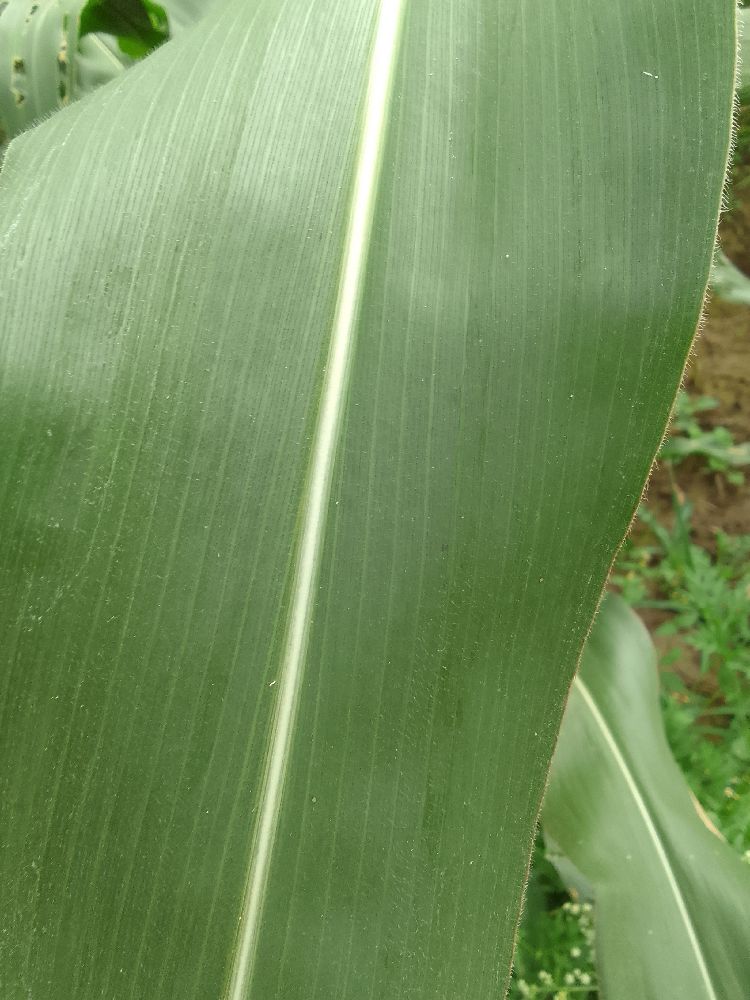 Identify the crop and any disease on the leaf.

maize, healthy
